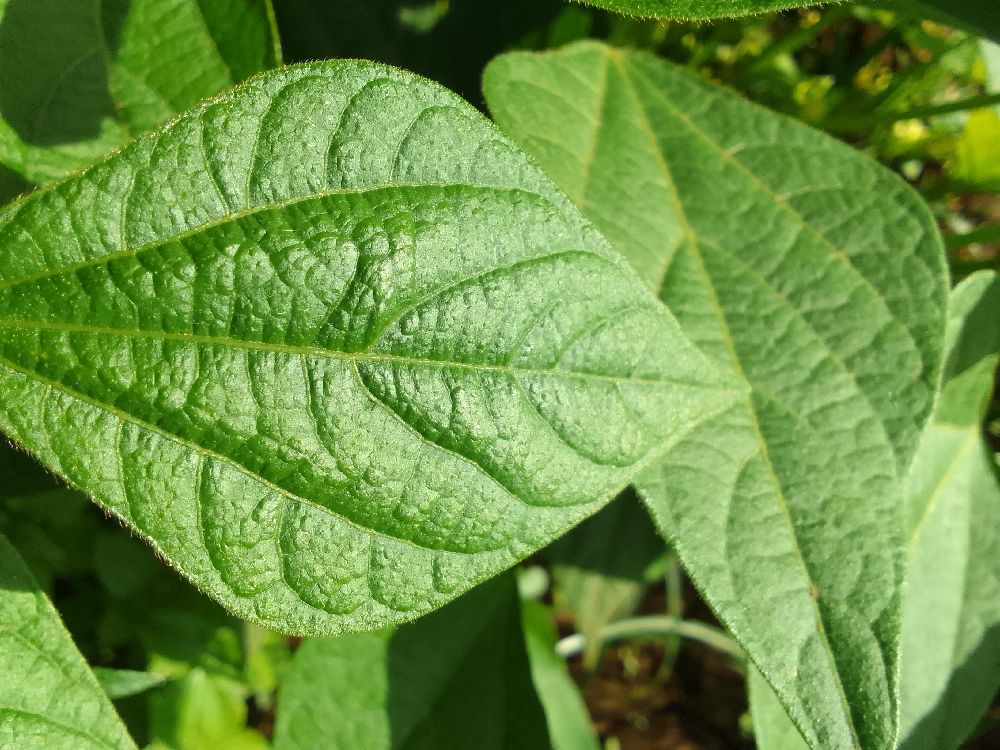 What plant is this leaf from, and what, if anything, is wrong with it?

common bean, healthy
